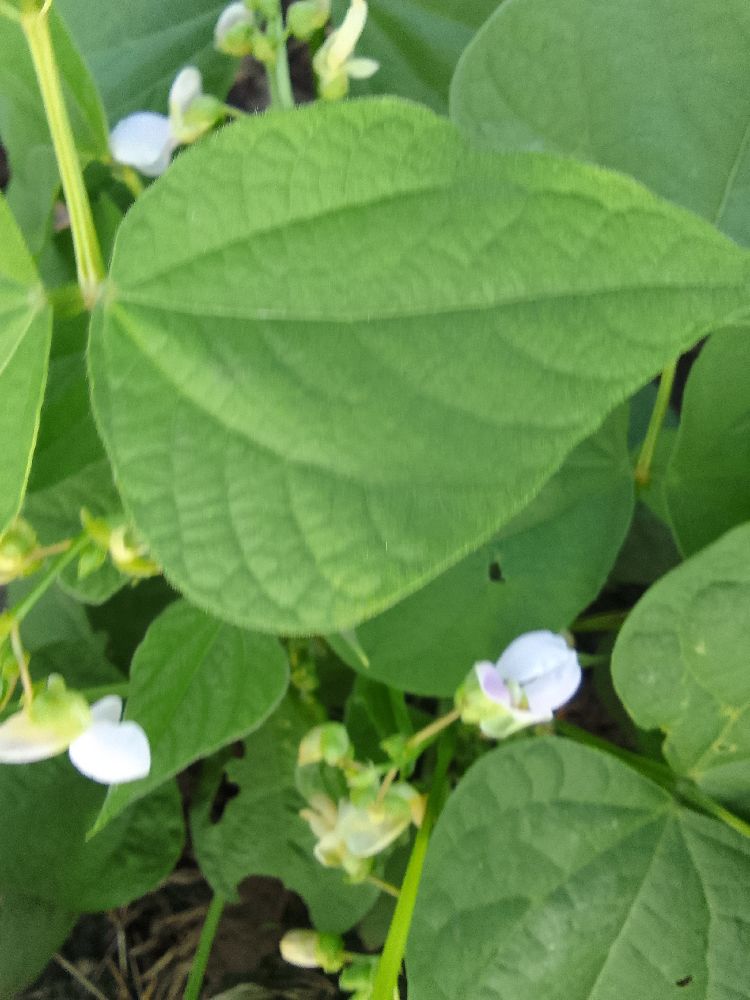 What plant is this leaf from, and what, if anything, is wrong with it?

common bean, healthy
